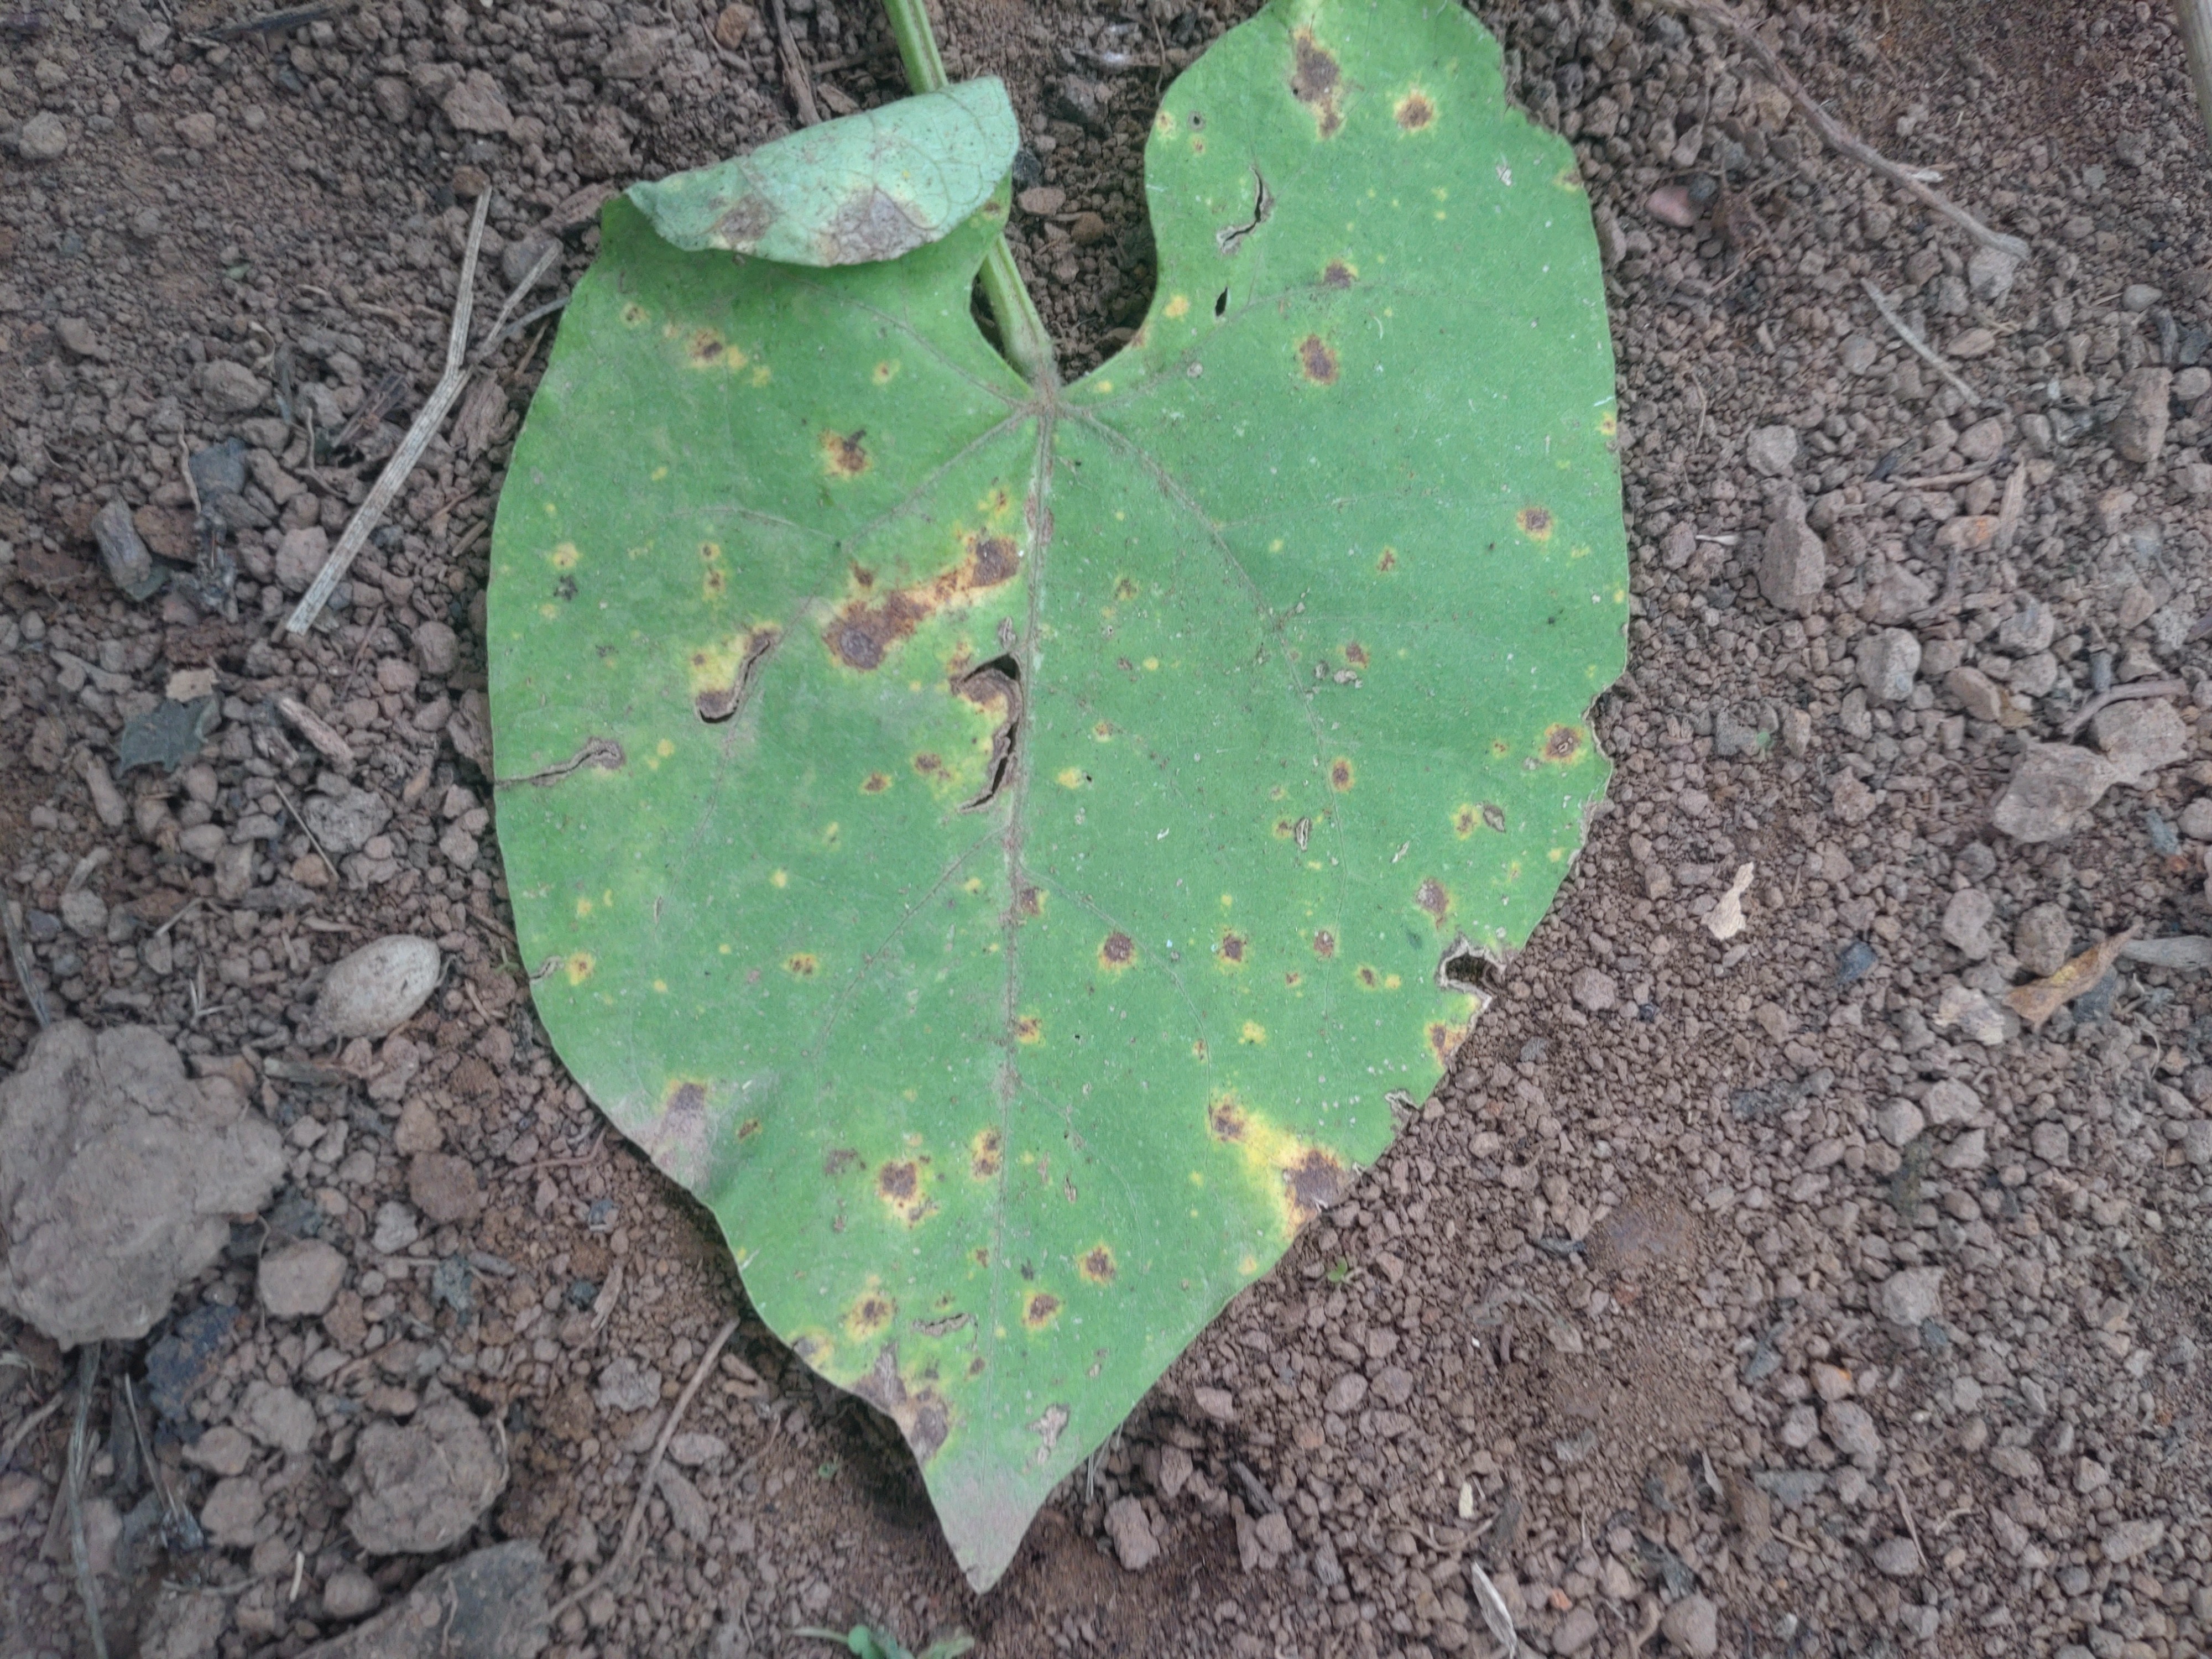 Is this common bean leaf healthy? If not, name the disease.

rust
